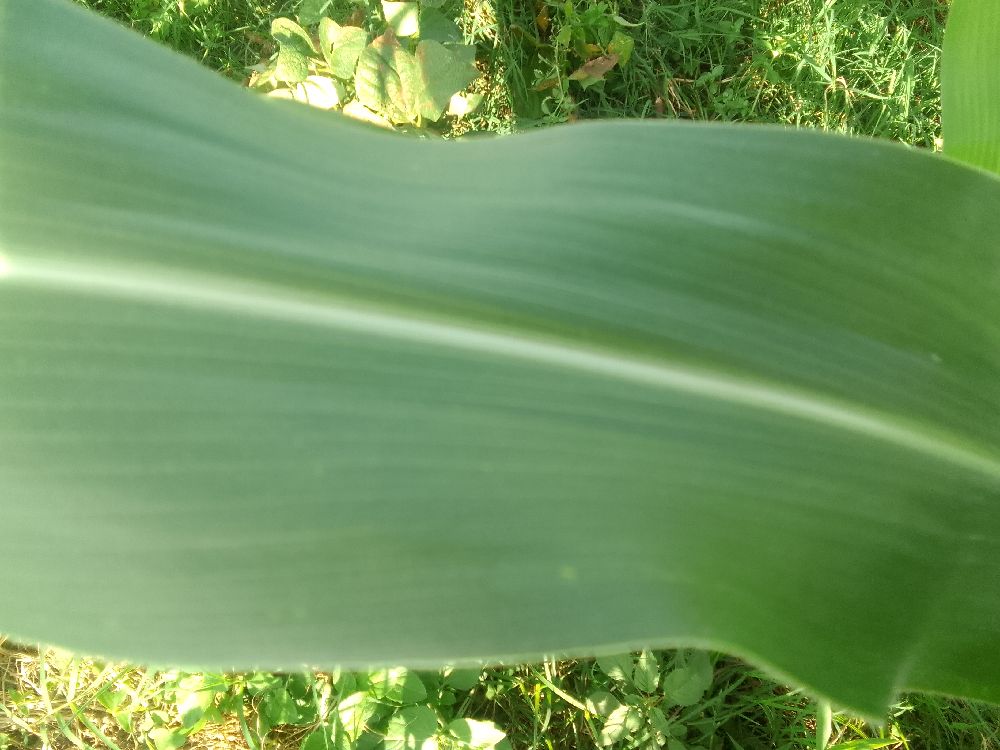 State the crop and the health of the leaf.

maize, healthy
